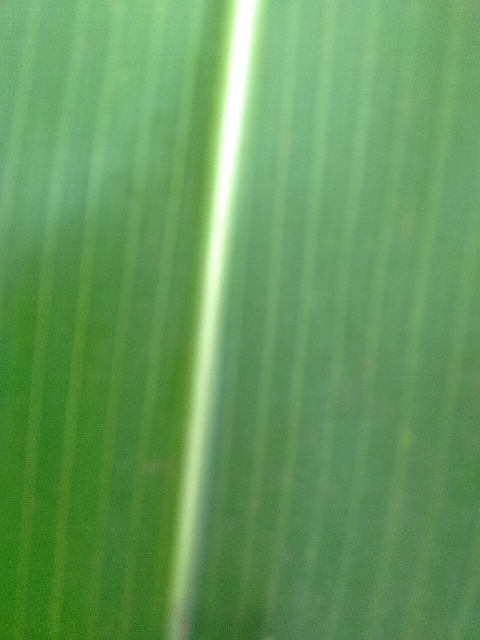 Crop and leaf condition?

maize, healthy
